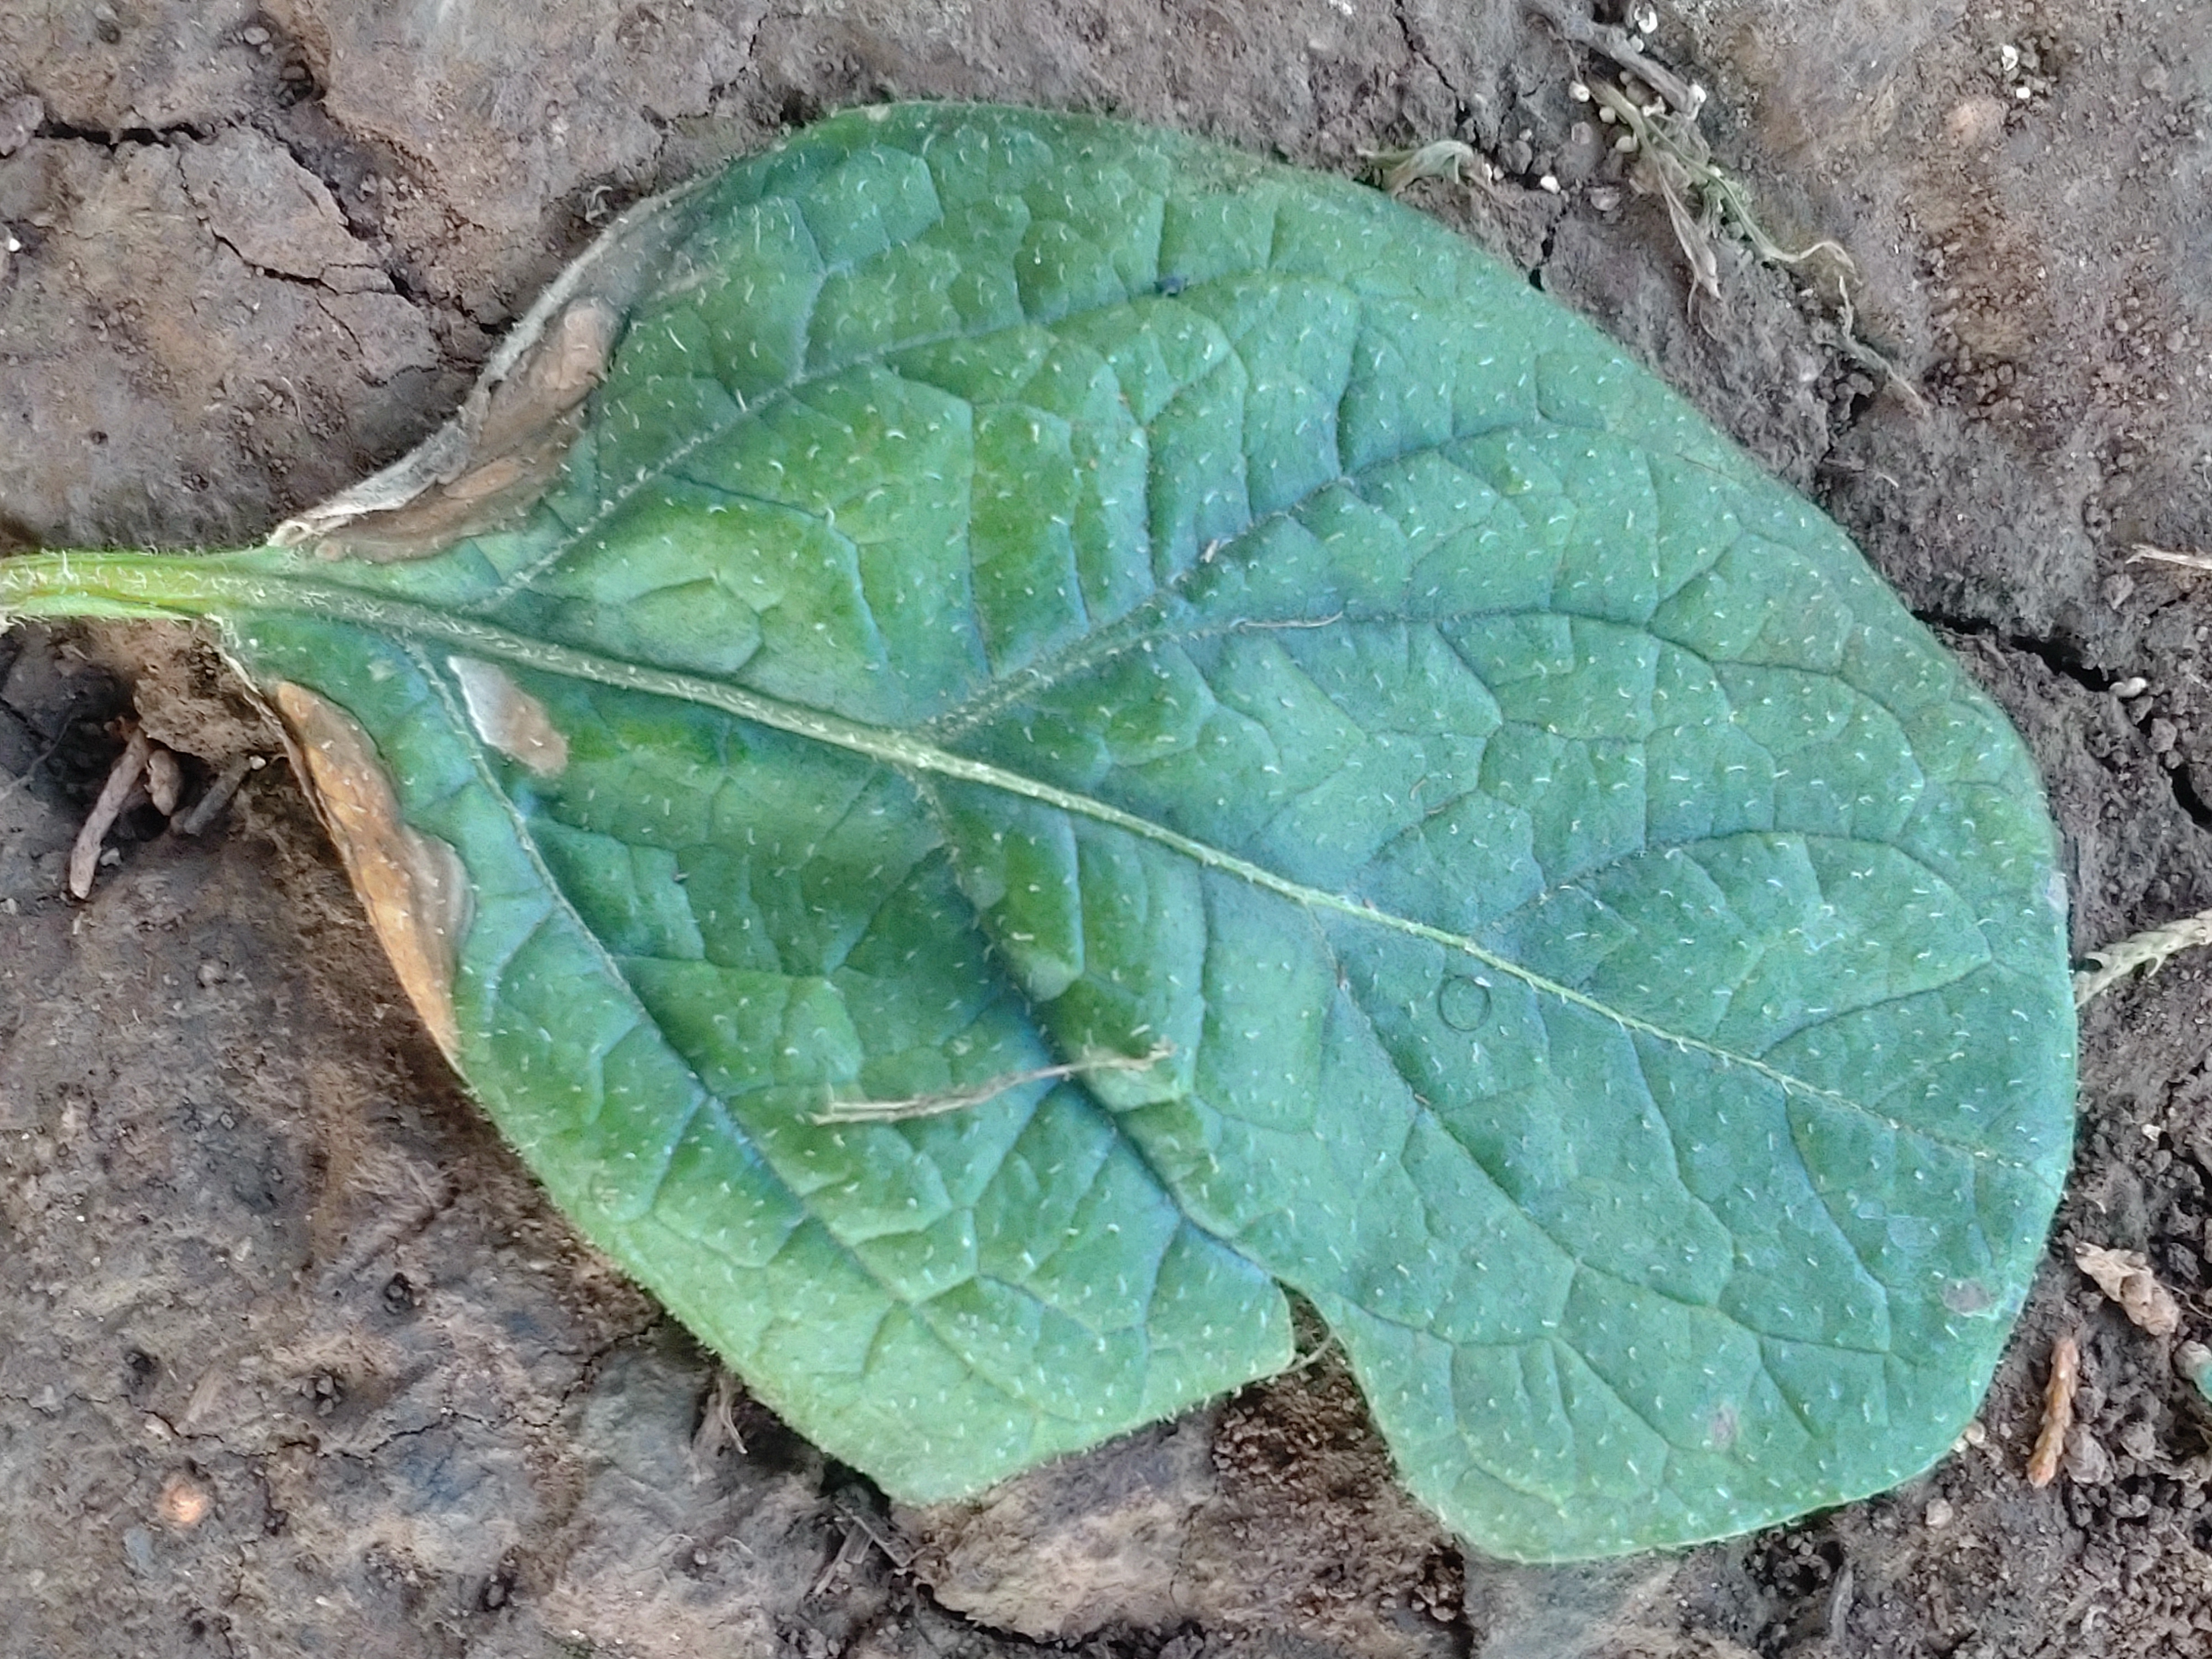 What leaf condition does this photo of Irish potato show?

early blight
